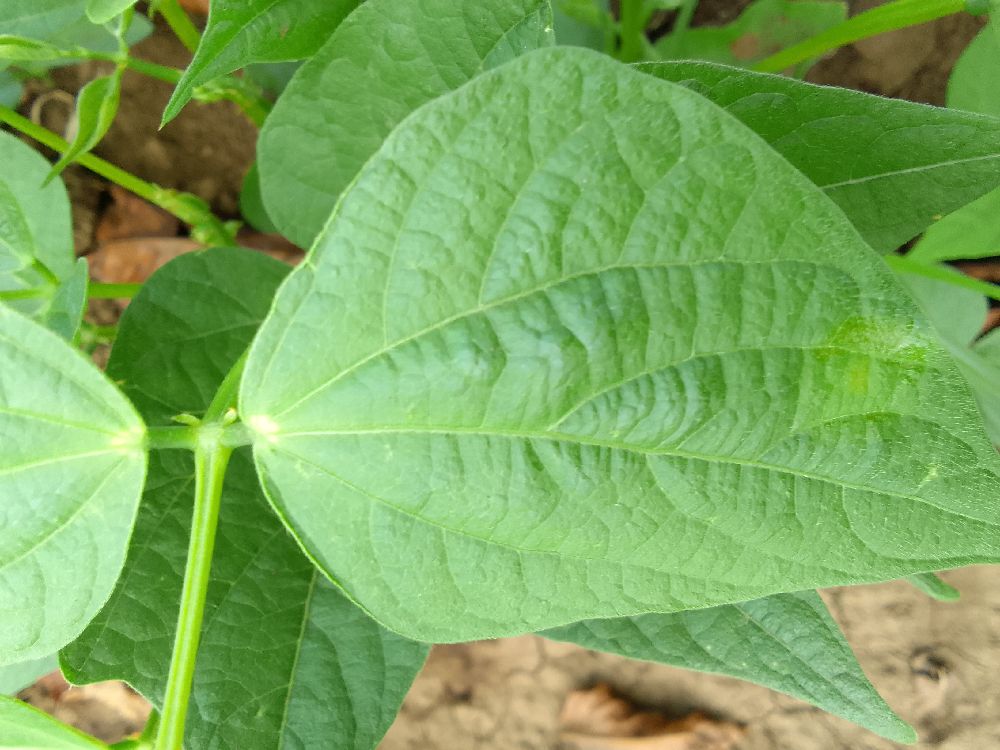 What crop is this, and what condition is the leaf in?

common bean, healthy
